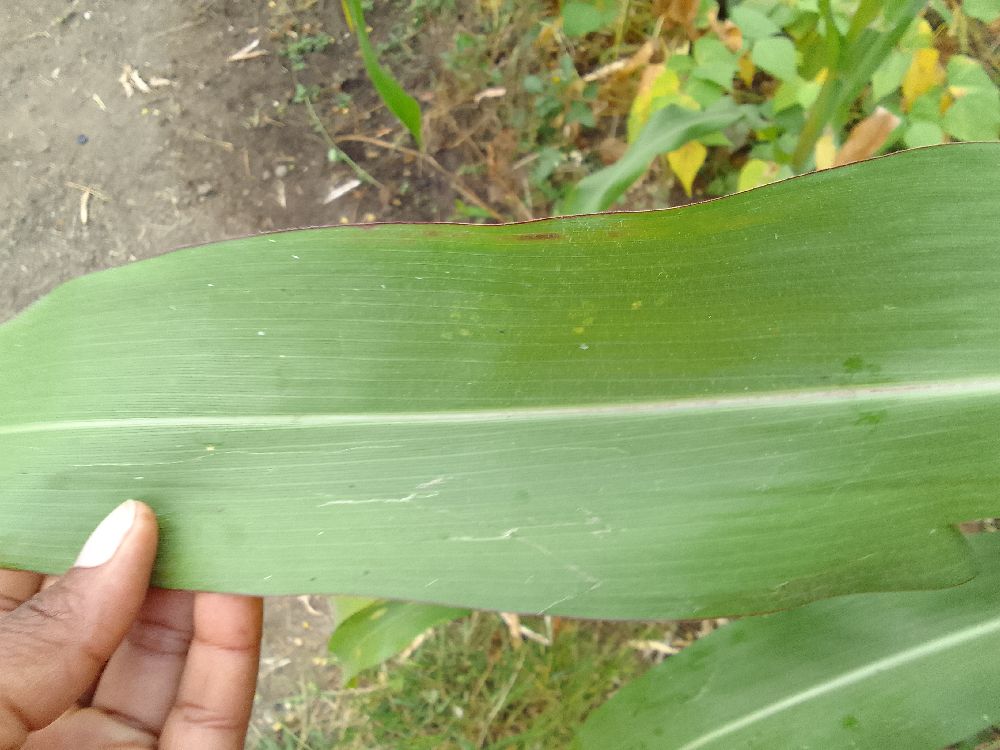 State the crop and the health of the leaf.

maize, healthy
